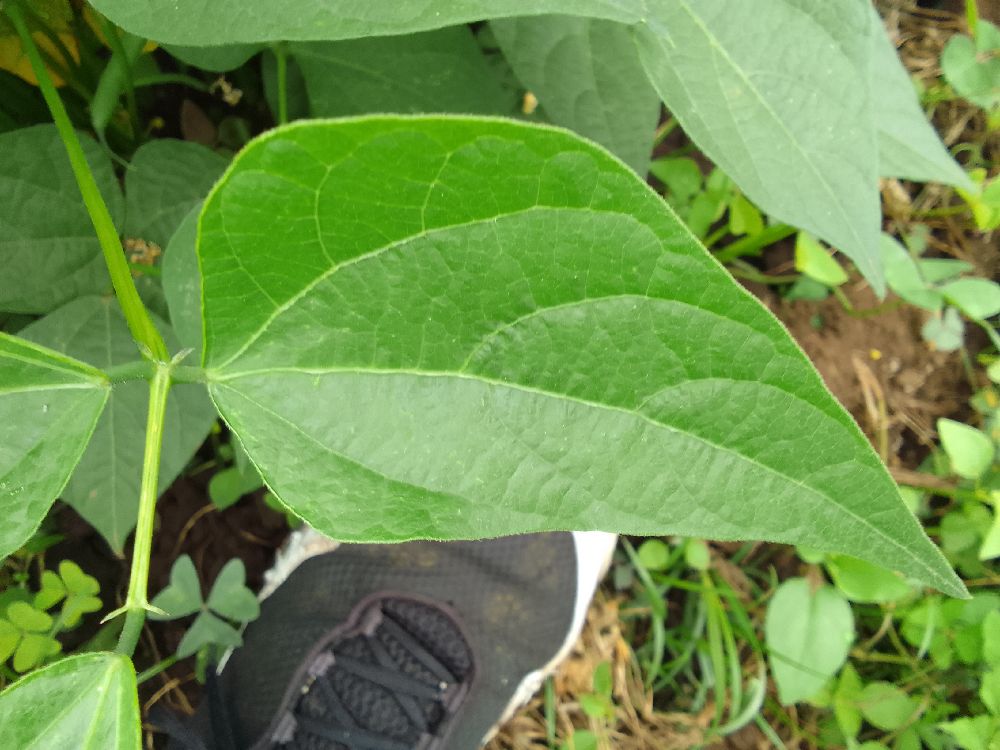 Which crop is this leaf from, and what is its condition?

common bean, healthy
